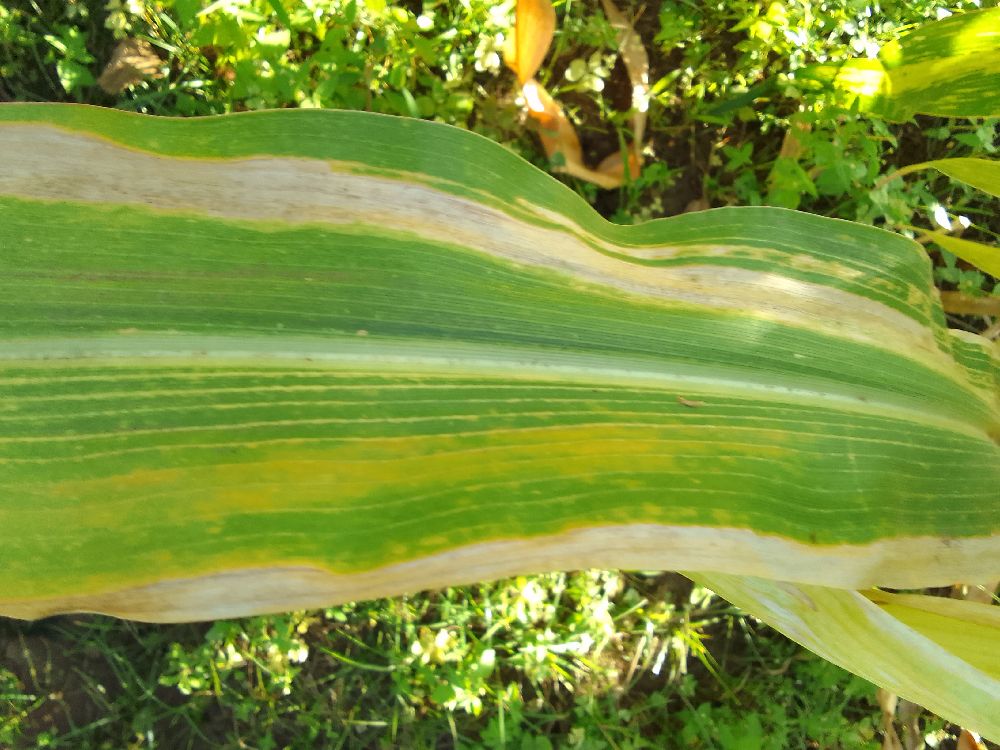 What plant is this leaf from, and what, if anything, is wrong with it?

maize, maize lethal necrosis
